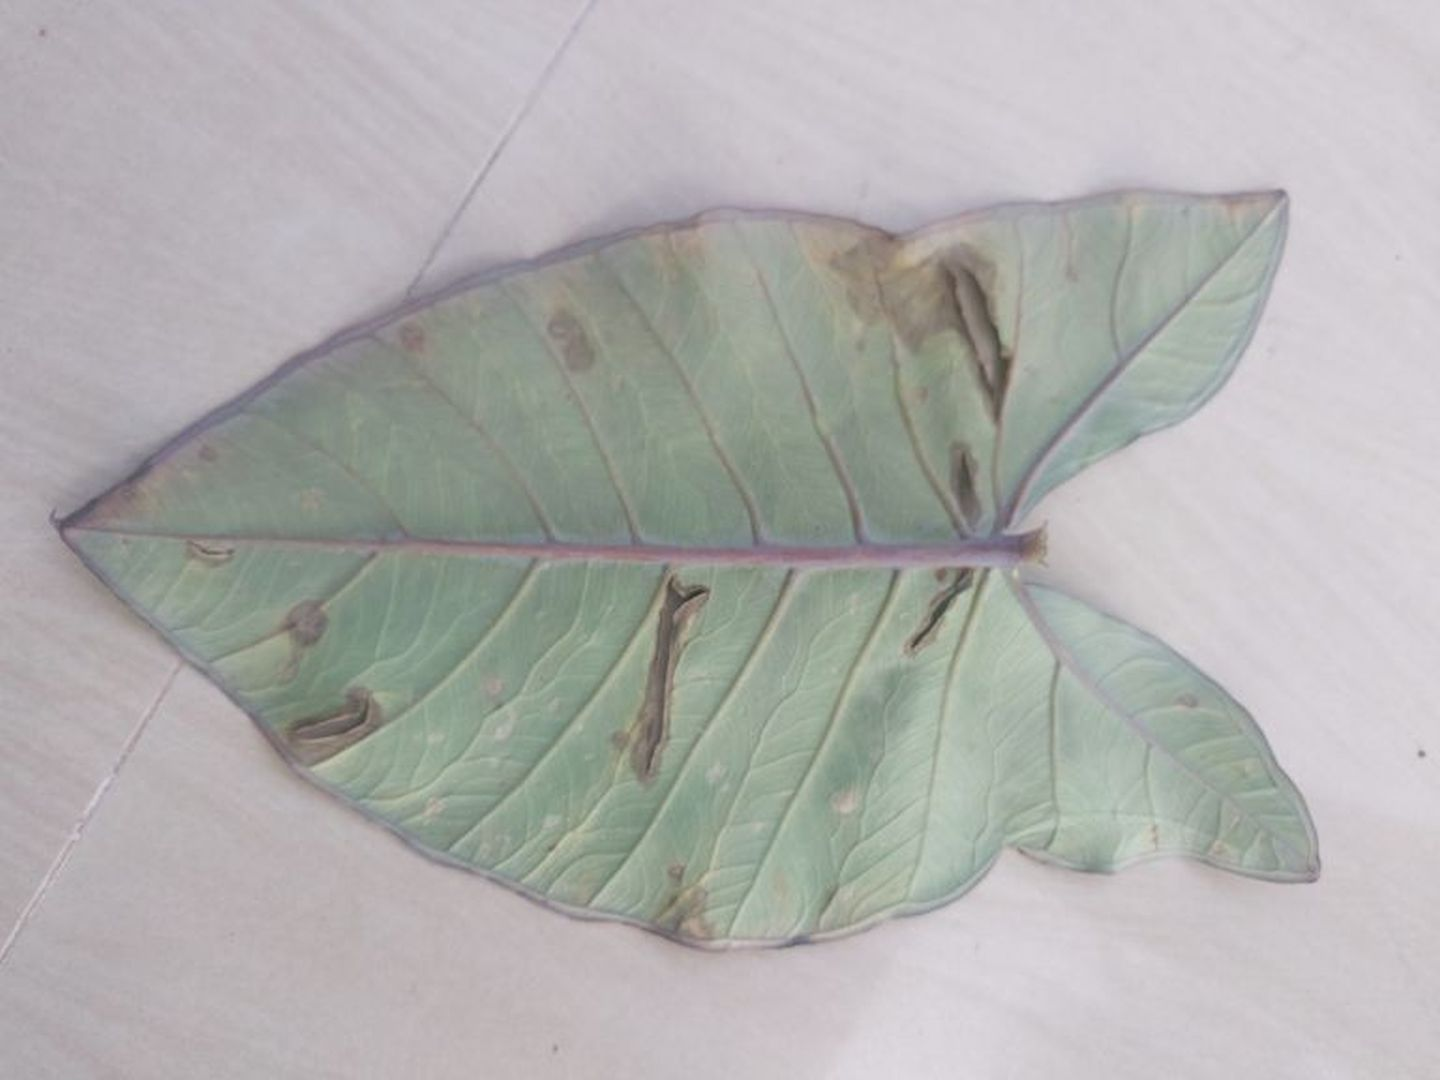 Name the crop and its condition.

taro, leaf blight
